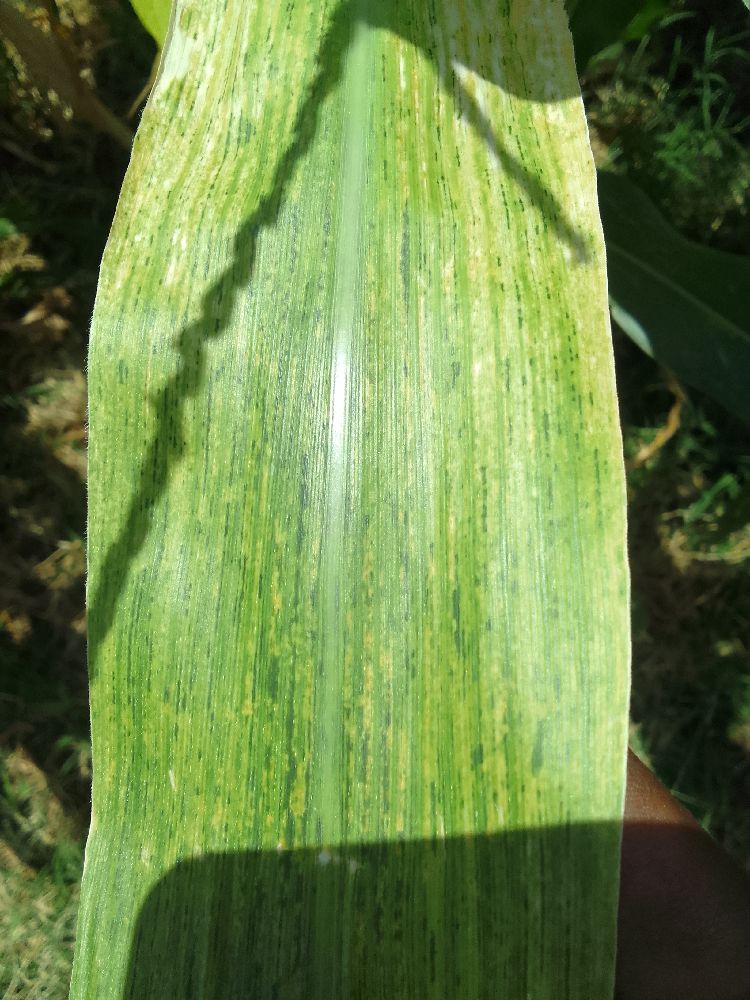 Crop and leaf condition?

maize, maize lethal necrosis
